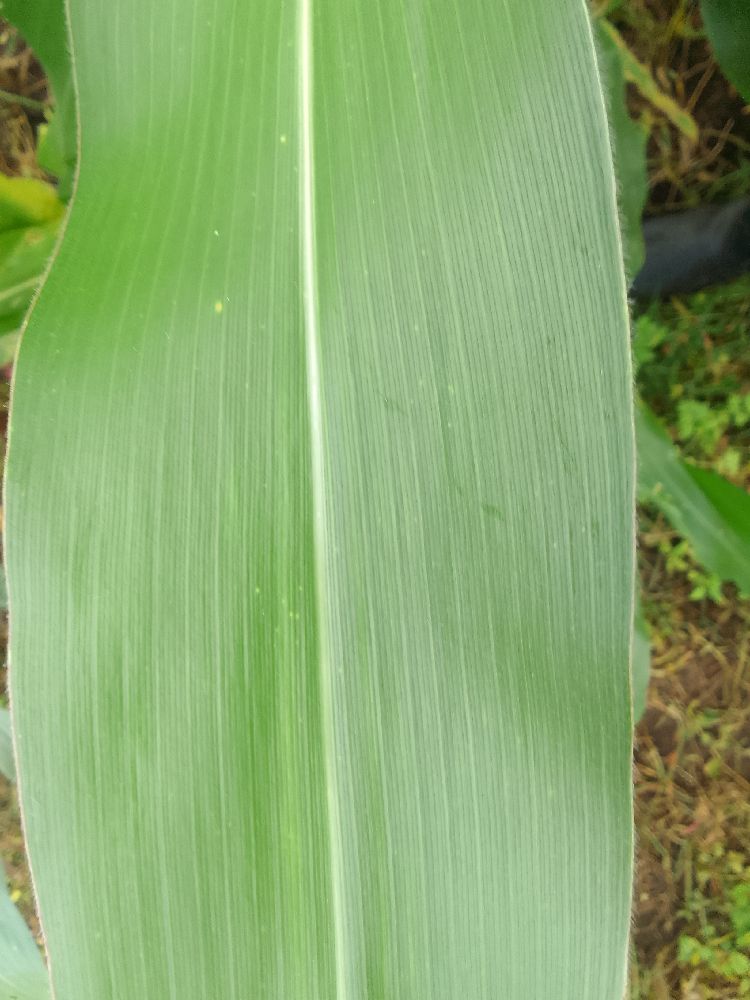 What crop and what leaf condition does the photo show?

maize, healthy
